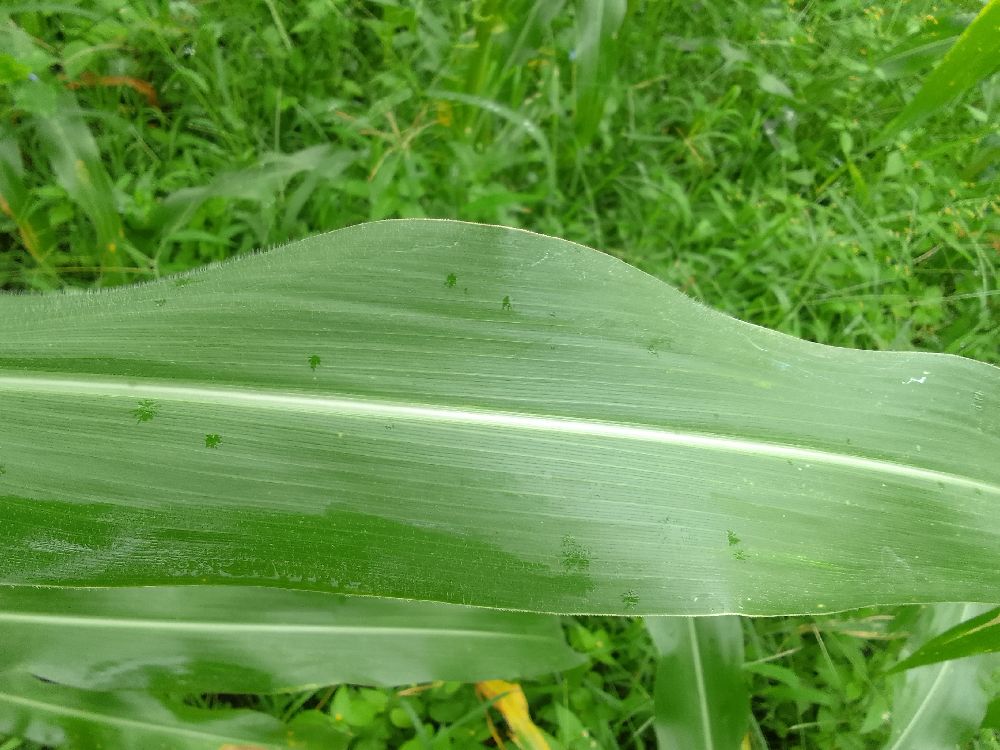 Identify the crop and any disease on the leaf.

maize, healthy
